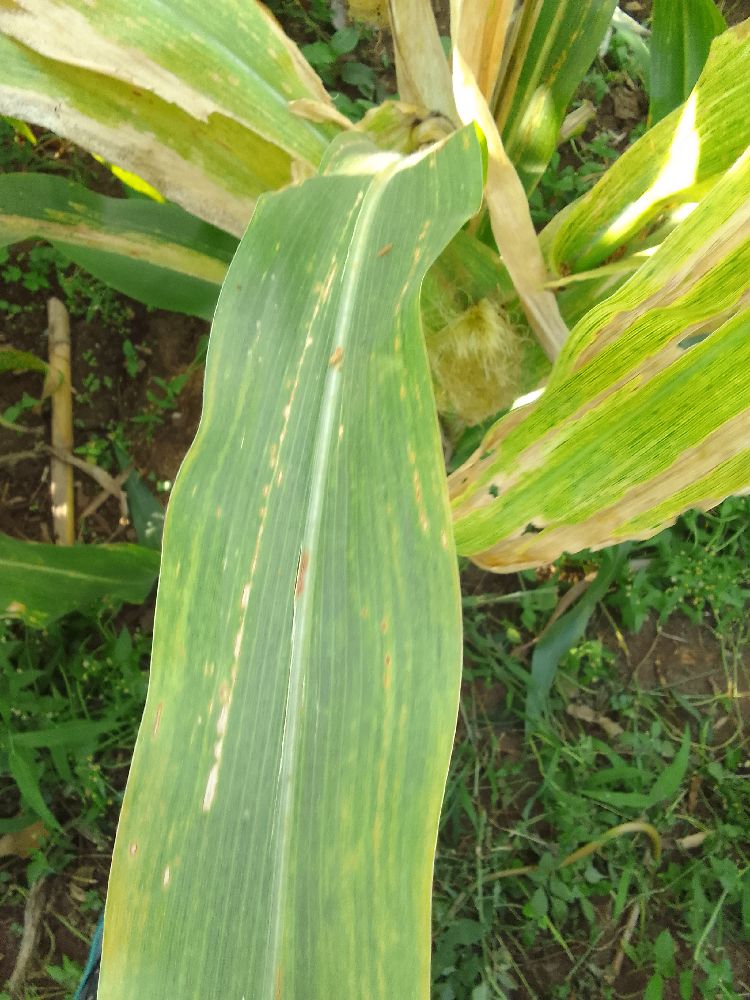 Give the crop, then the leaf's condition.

maize, maize lethal necrosis
